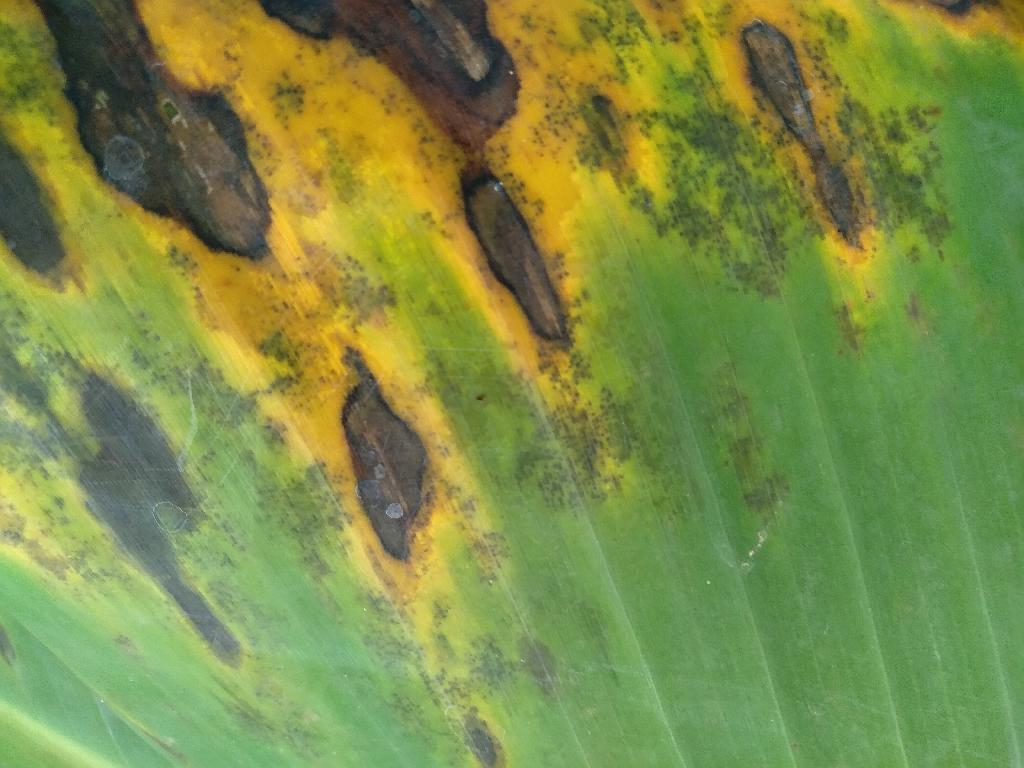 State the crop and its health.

banana, black sigatoka
